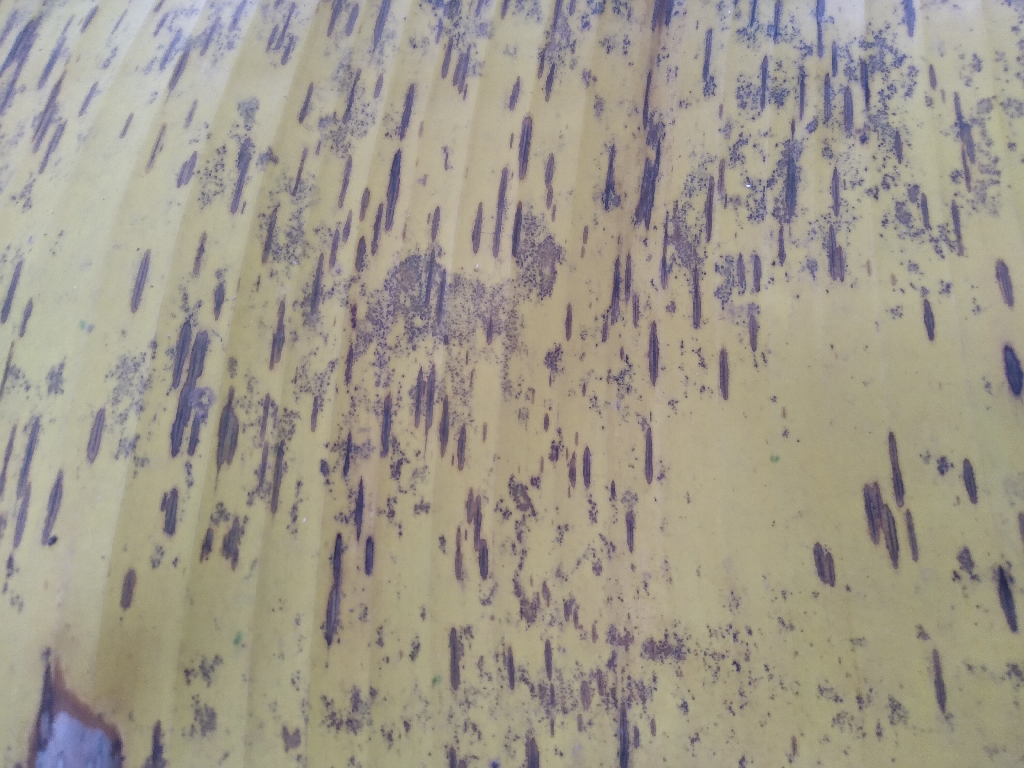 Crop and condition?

banana, black sigatoka
